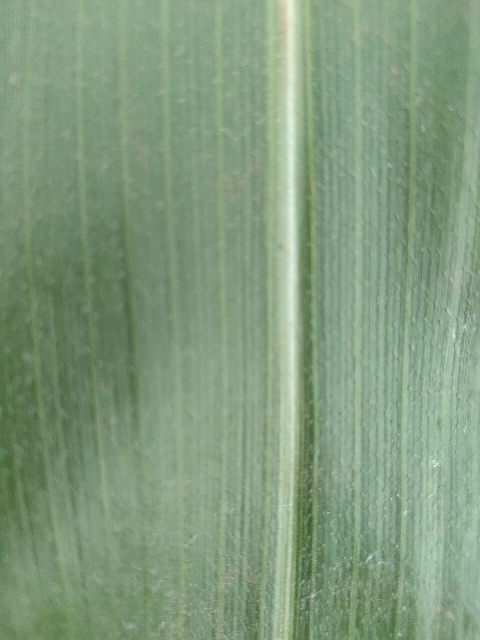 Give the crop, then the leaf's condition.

maize, healthy
